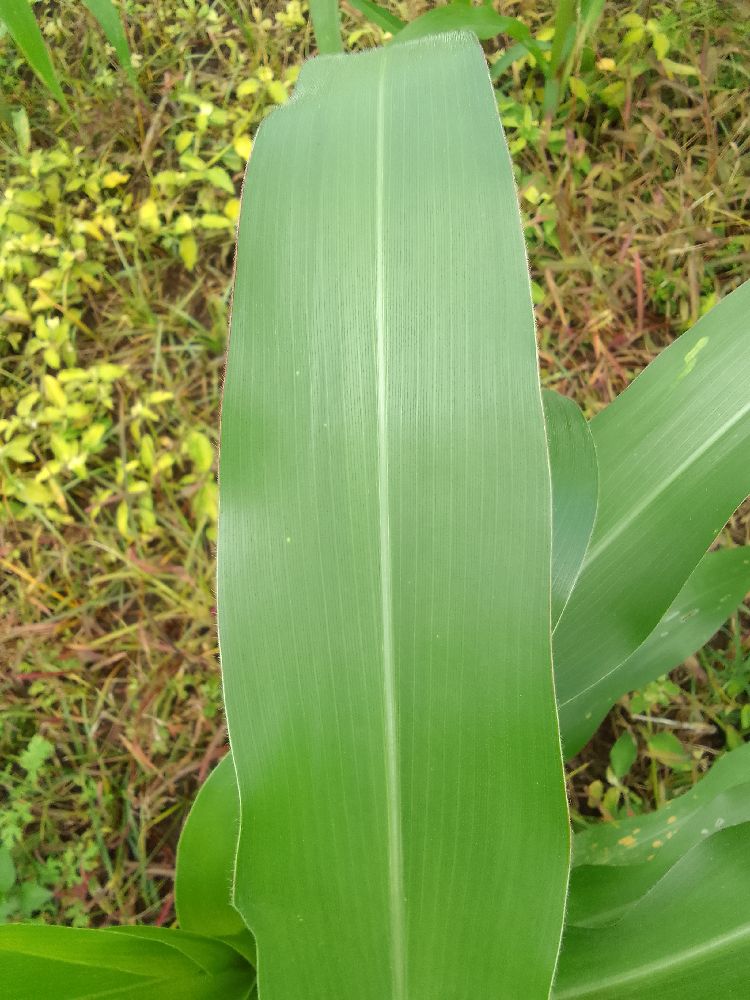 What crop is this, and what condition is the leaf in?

maize, healthy
